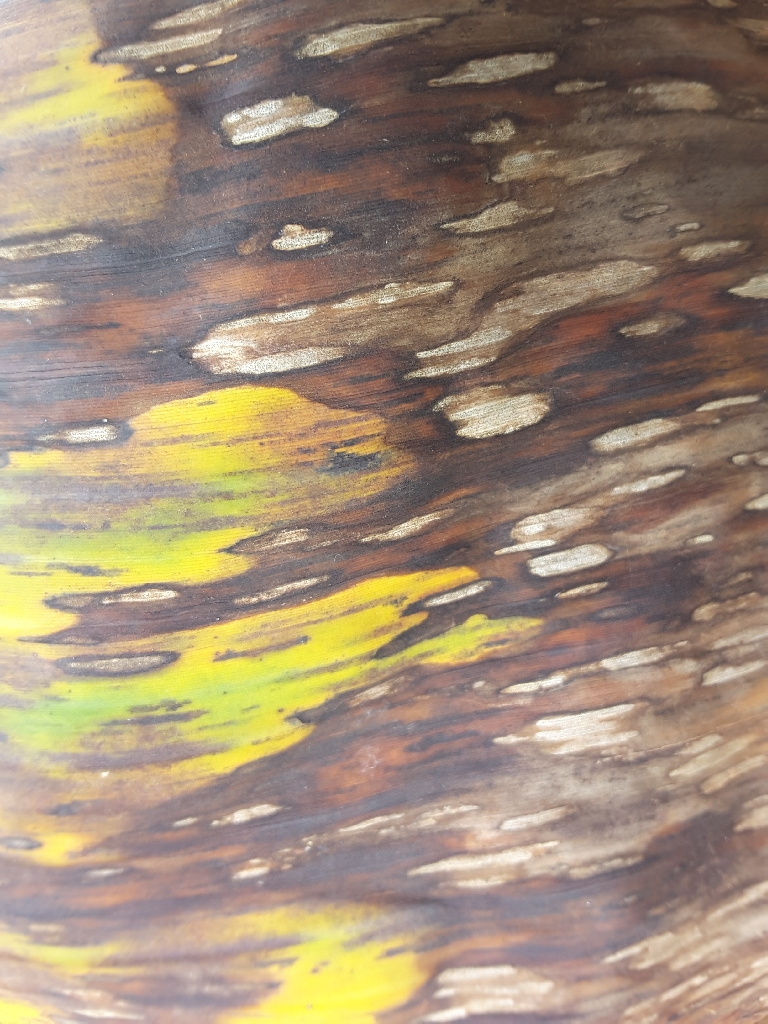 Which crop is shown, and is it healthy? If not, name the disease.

banana, black sigatoka
